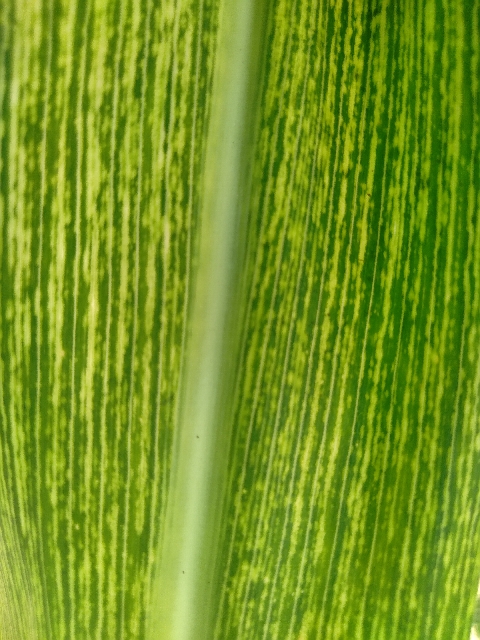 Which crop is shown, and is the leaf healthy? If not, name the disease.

maize, maize streak virus
